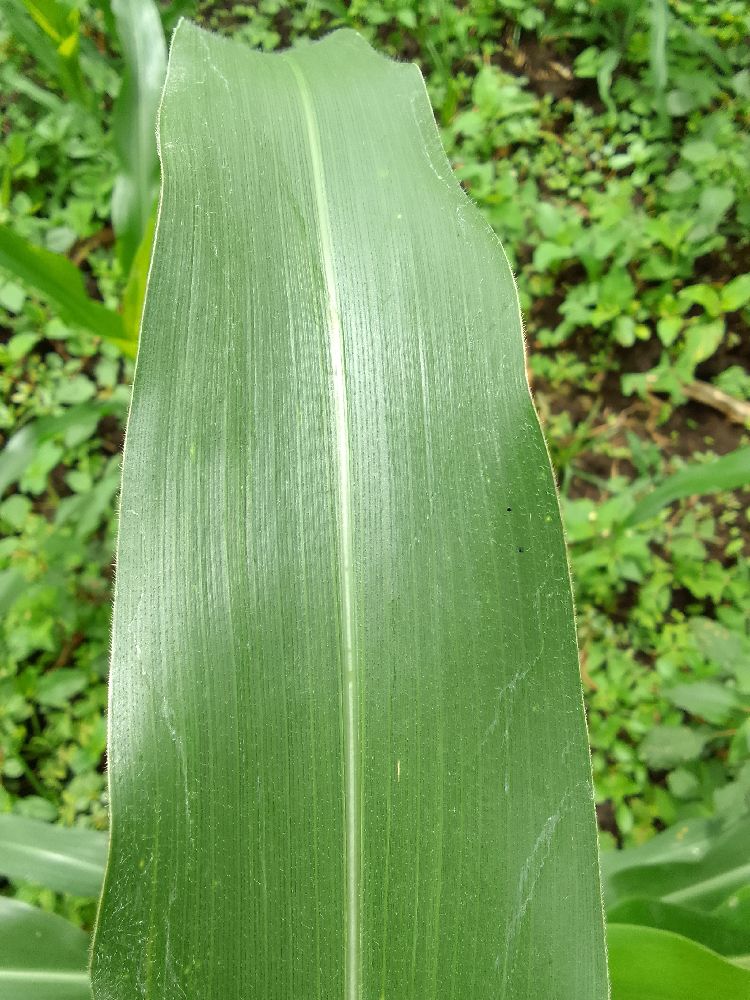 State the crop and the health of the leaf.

maize, healthy
